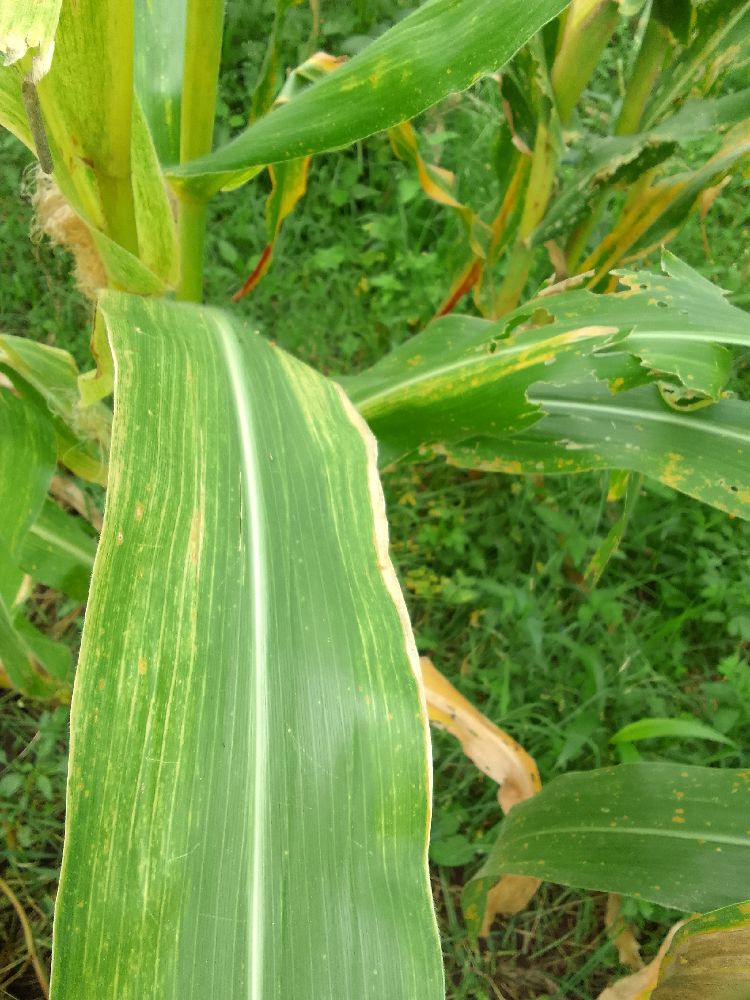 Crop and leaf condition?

maize, maize lethal necrosis
